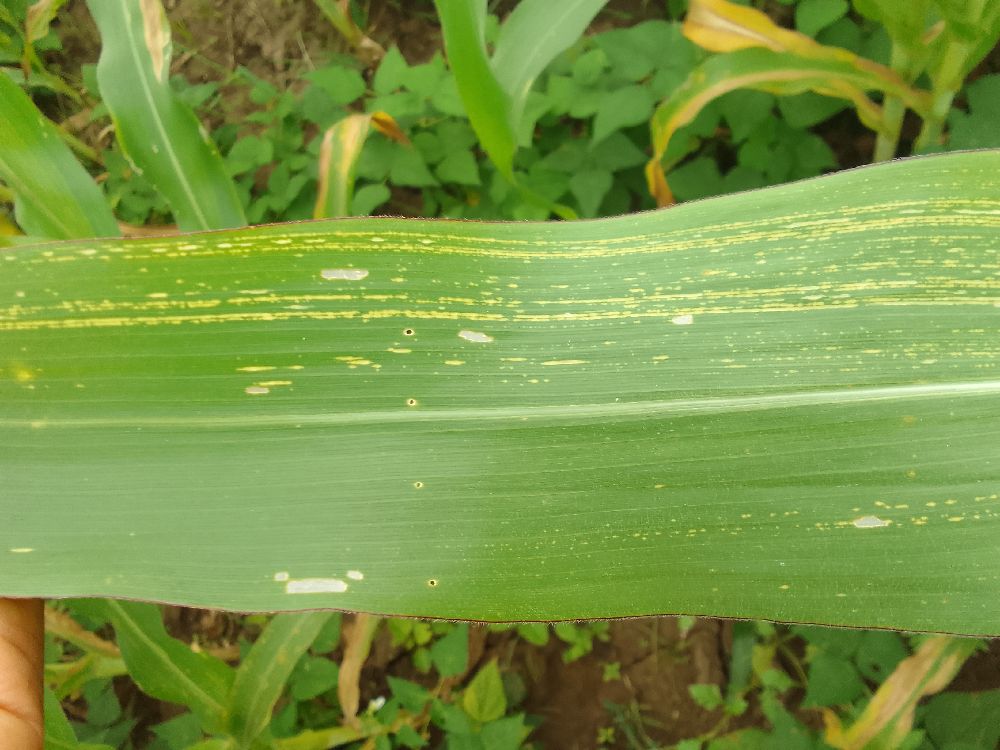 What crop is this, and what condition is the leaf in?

maize, maize streak virus
